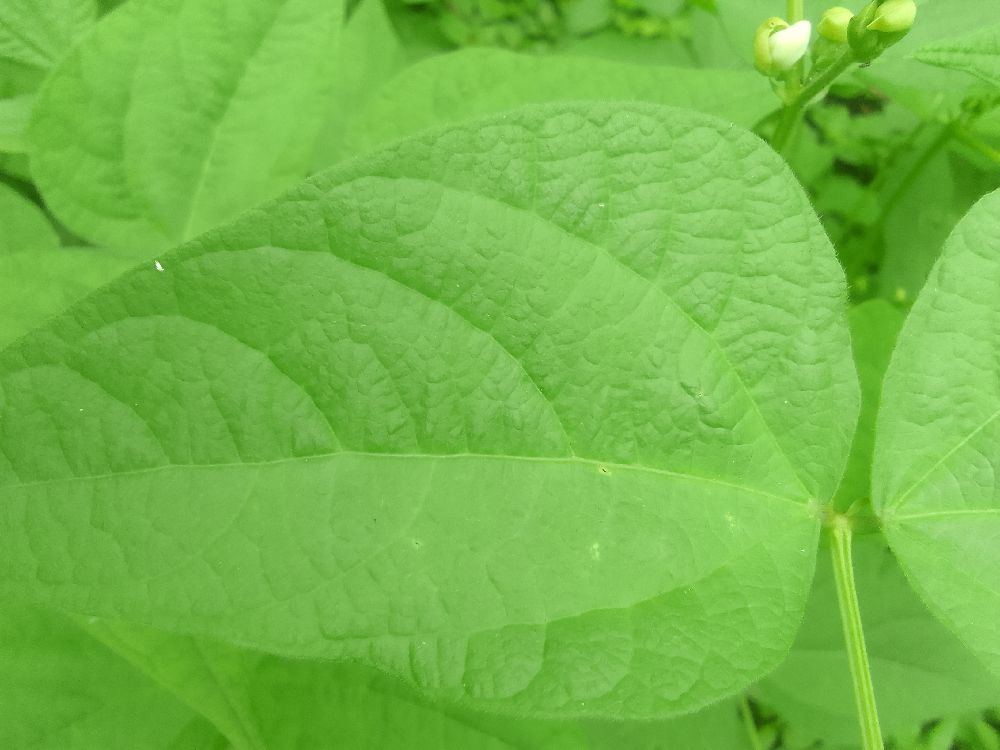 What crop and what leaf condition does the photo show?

common bean, healthy
